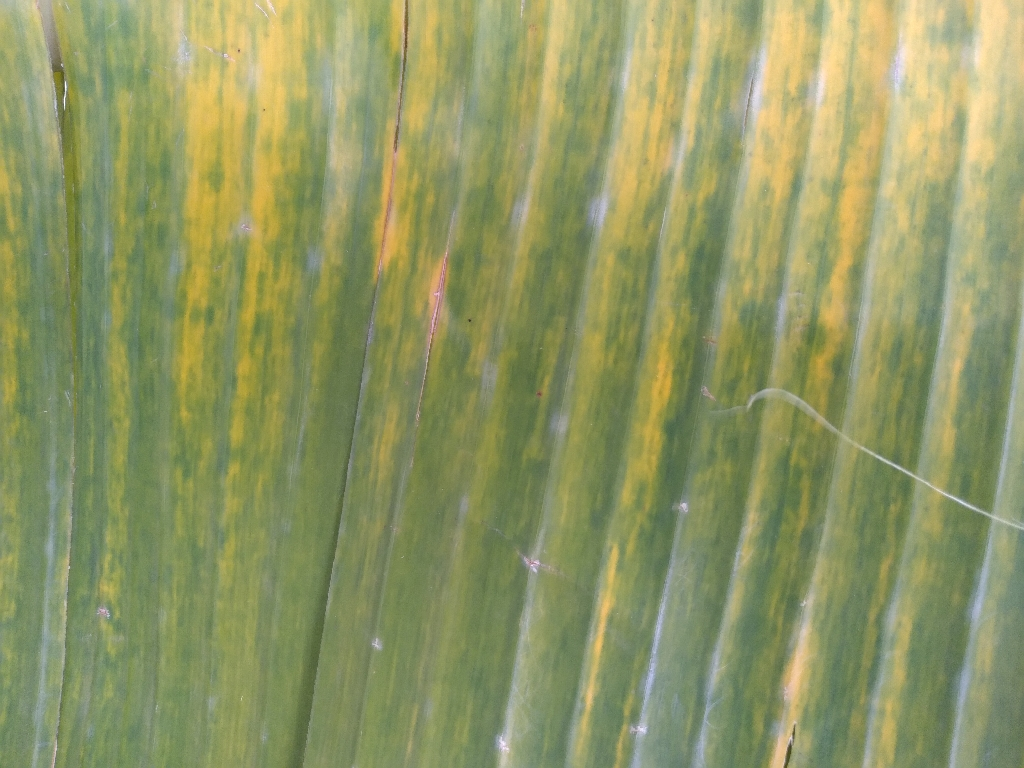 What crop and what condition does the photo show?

banana, fusarium wilt race 1
